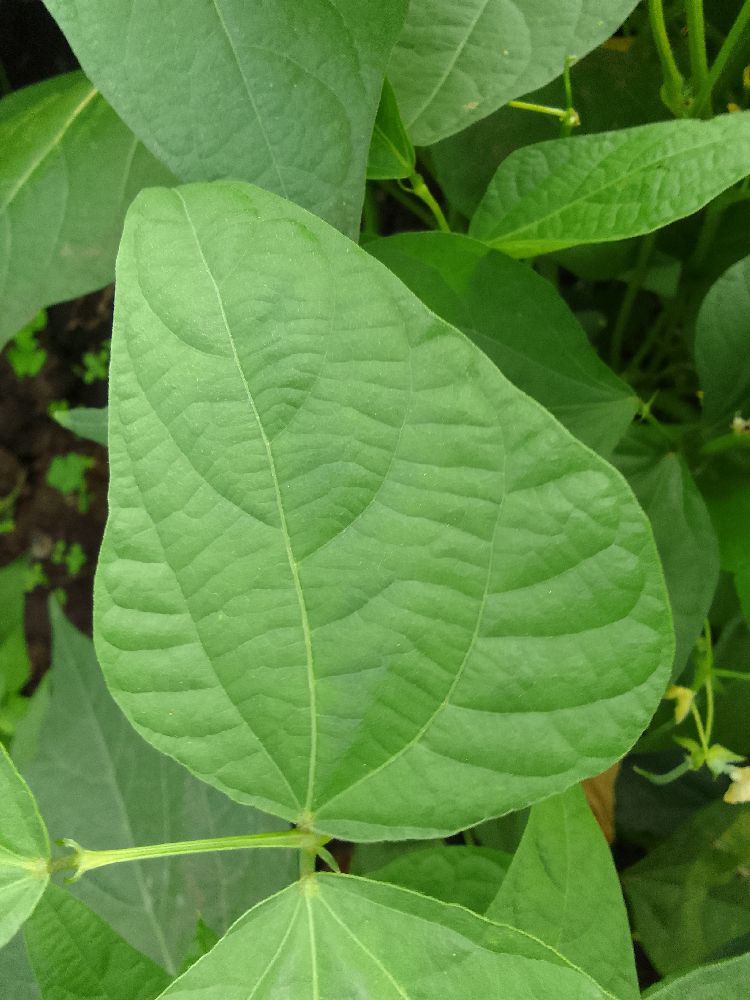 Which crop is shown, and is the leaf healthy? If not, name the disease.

common bean, healthy
